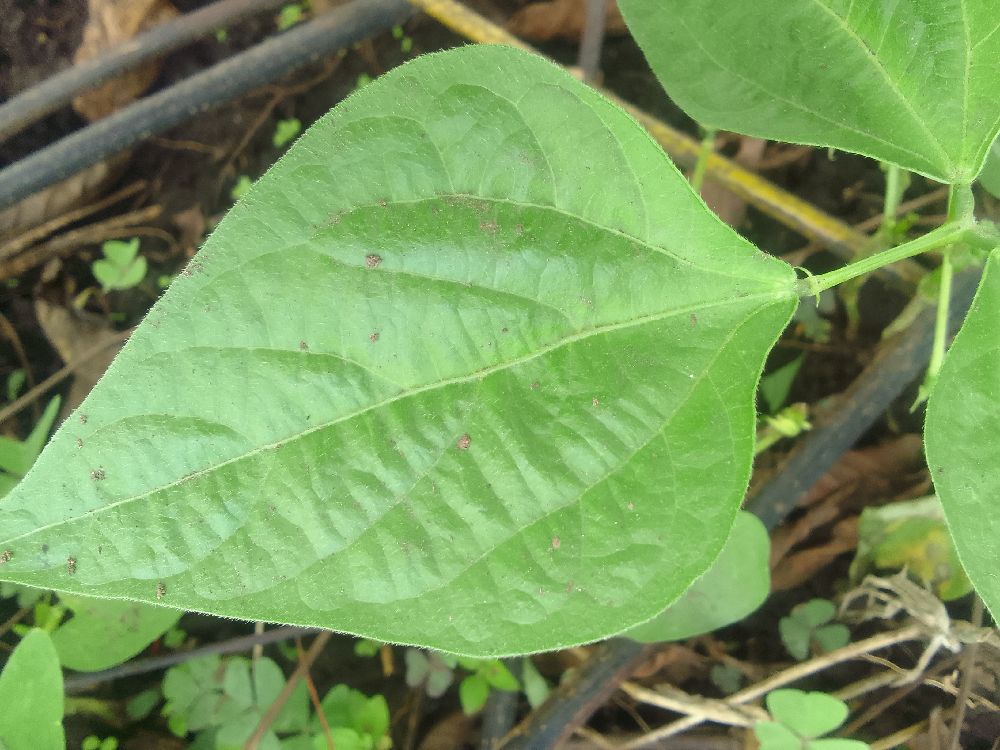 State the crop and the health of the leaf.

common bean, healthy
